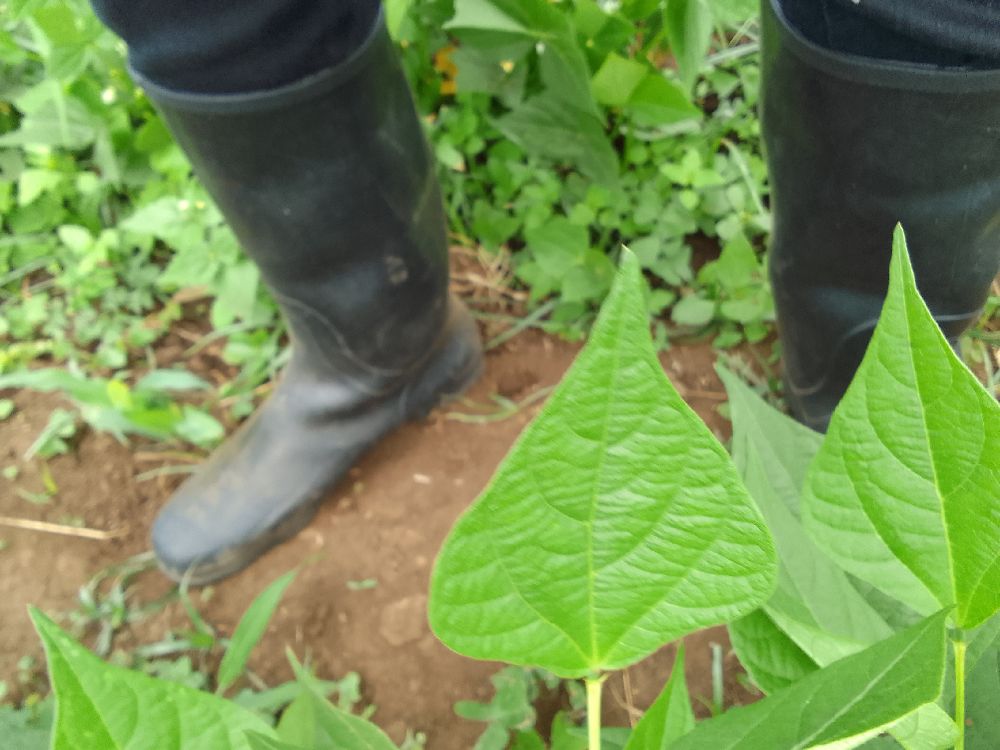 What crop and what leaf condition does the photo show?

common bean, healthy
